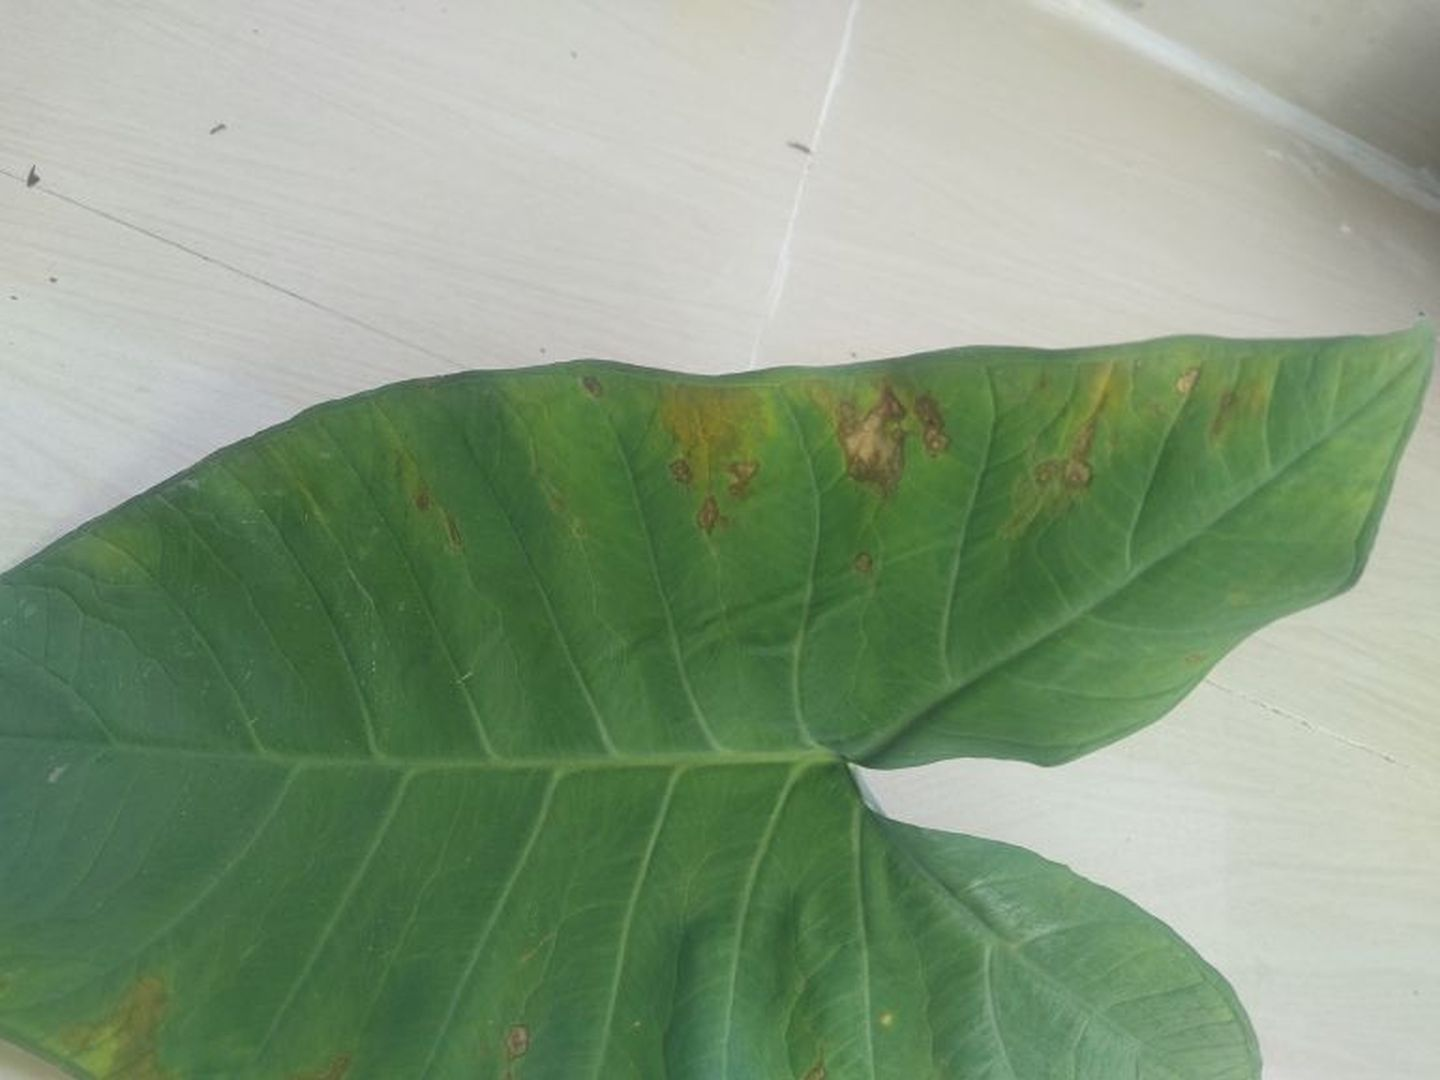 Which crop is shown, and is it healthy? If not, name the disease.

taro, leaf blight
